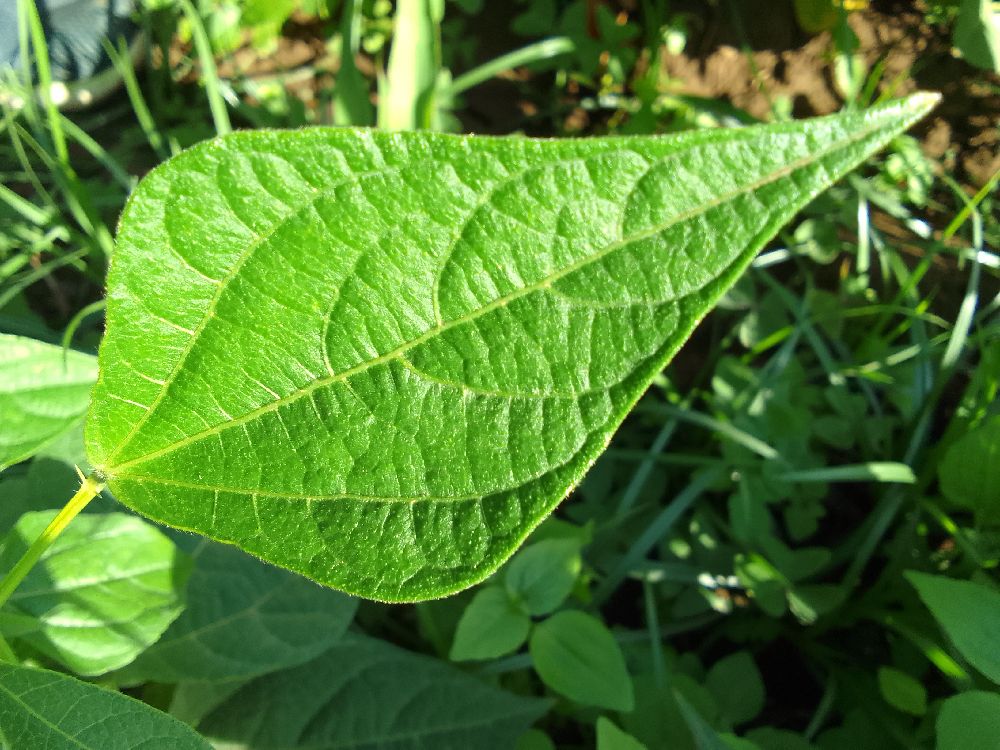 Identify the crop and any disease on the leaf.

common bean, healthy
